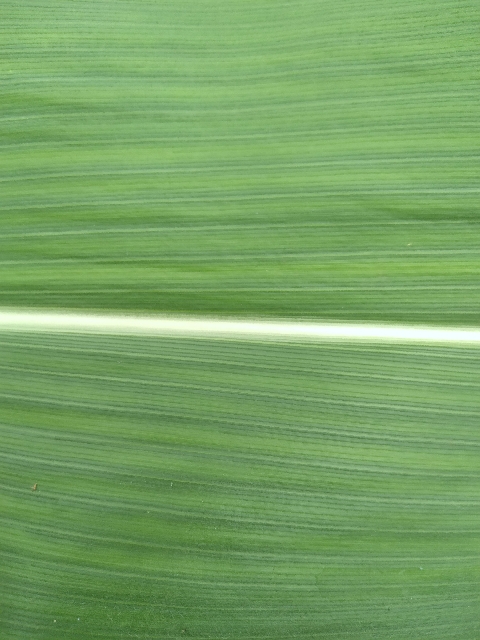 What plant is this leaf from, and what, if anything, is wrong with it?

maize, healthy
